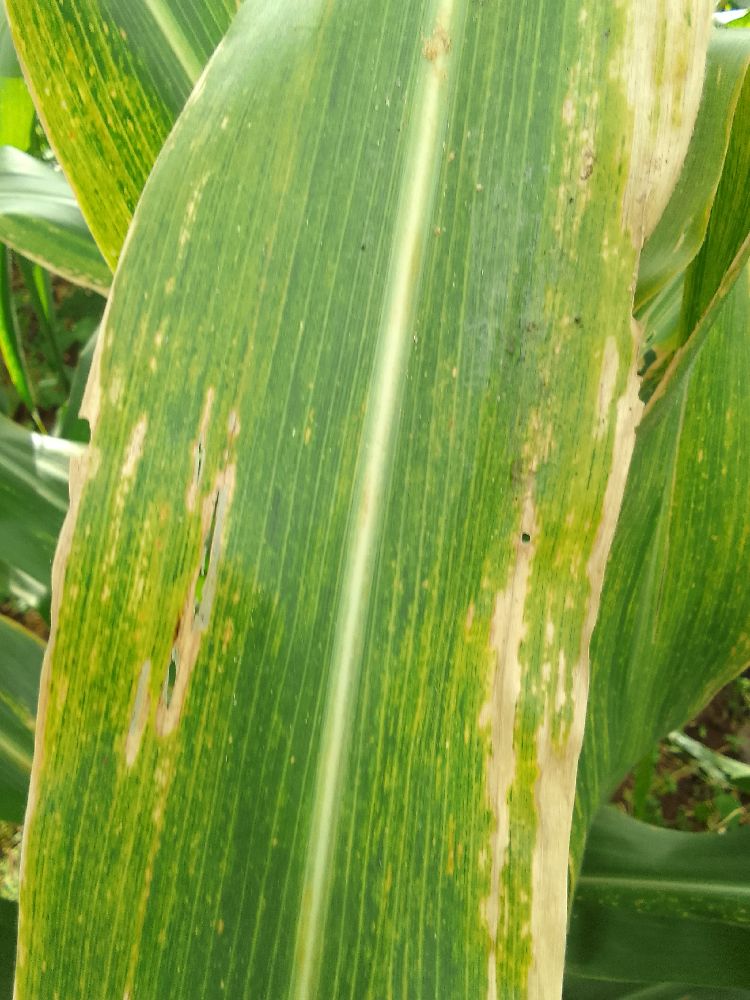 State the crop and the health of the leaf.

maize, maize lethal necrosis
